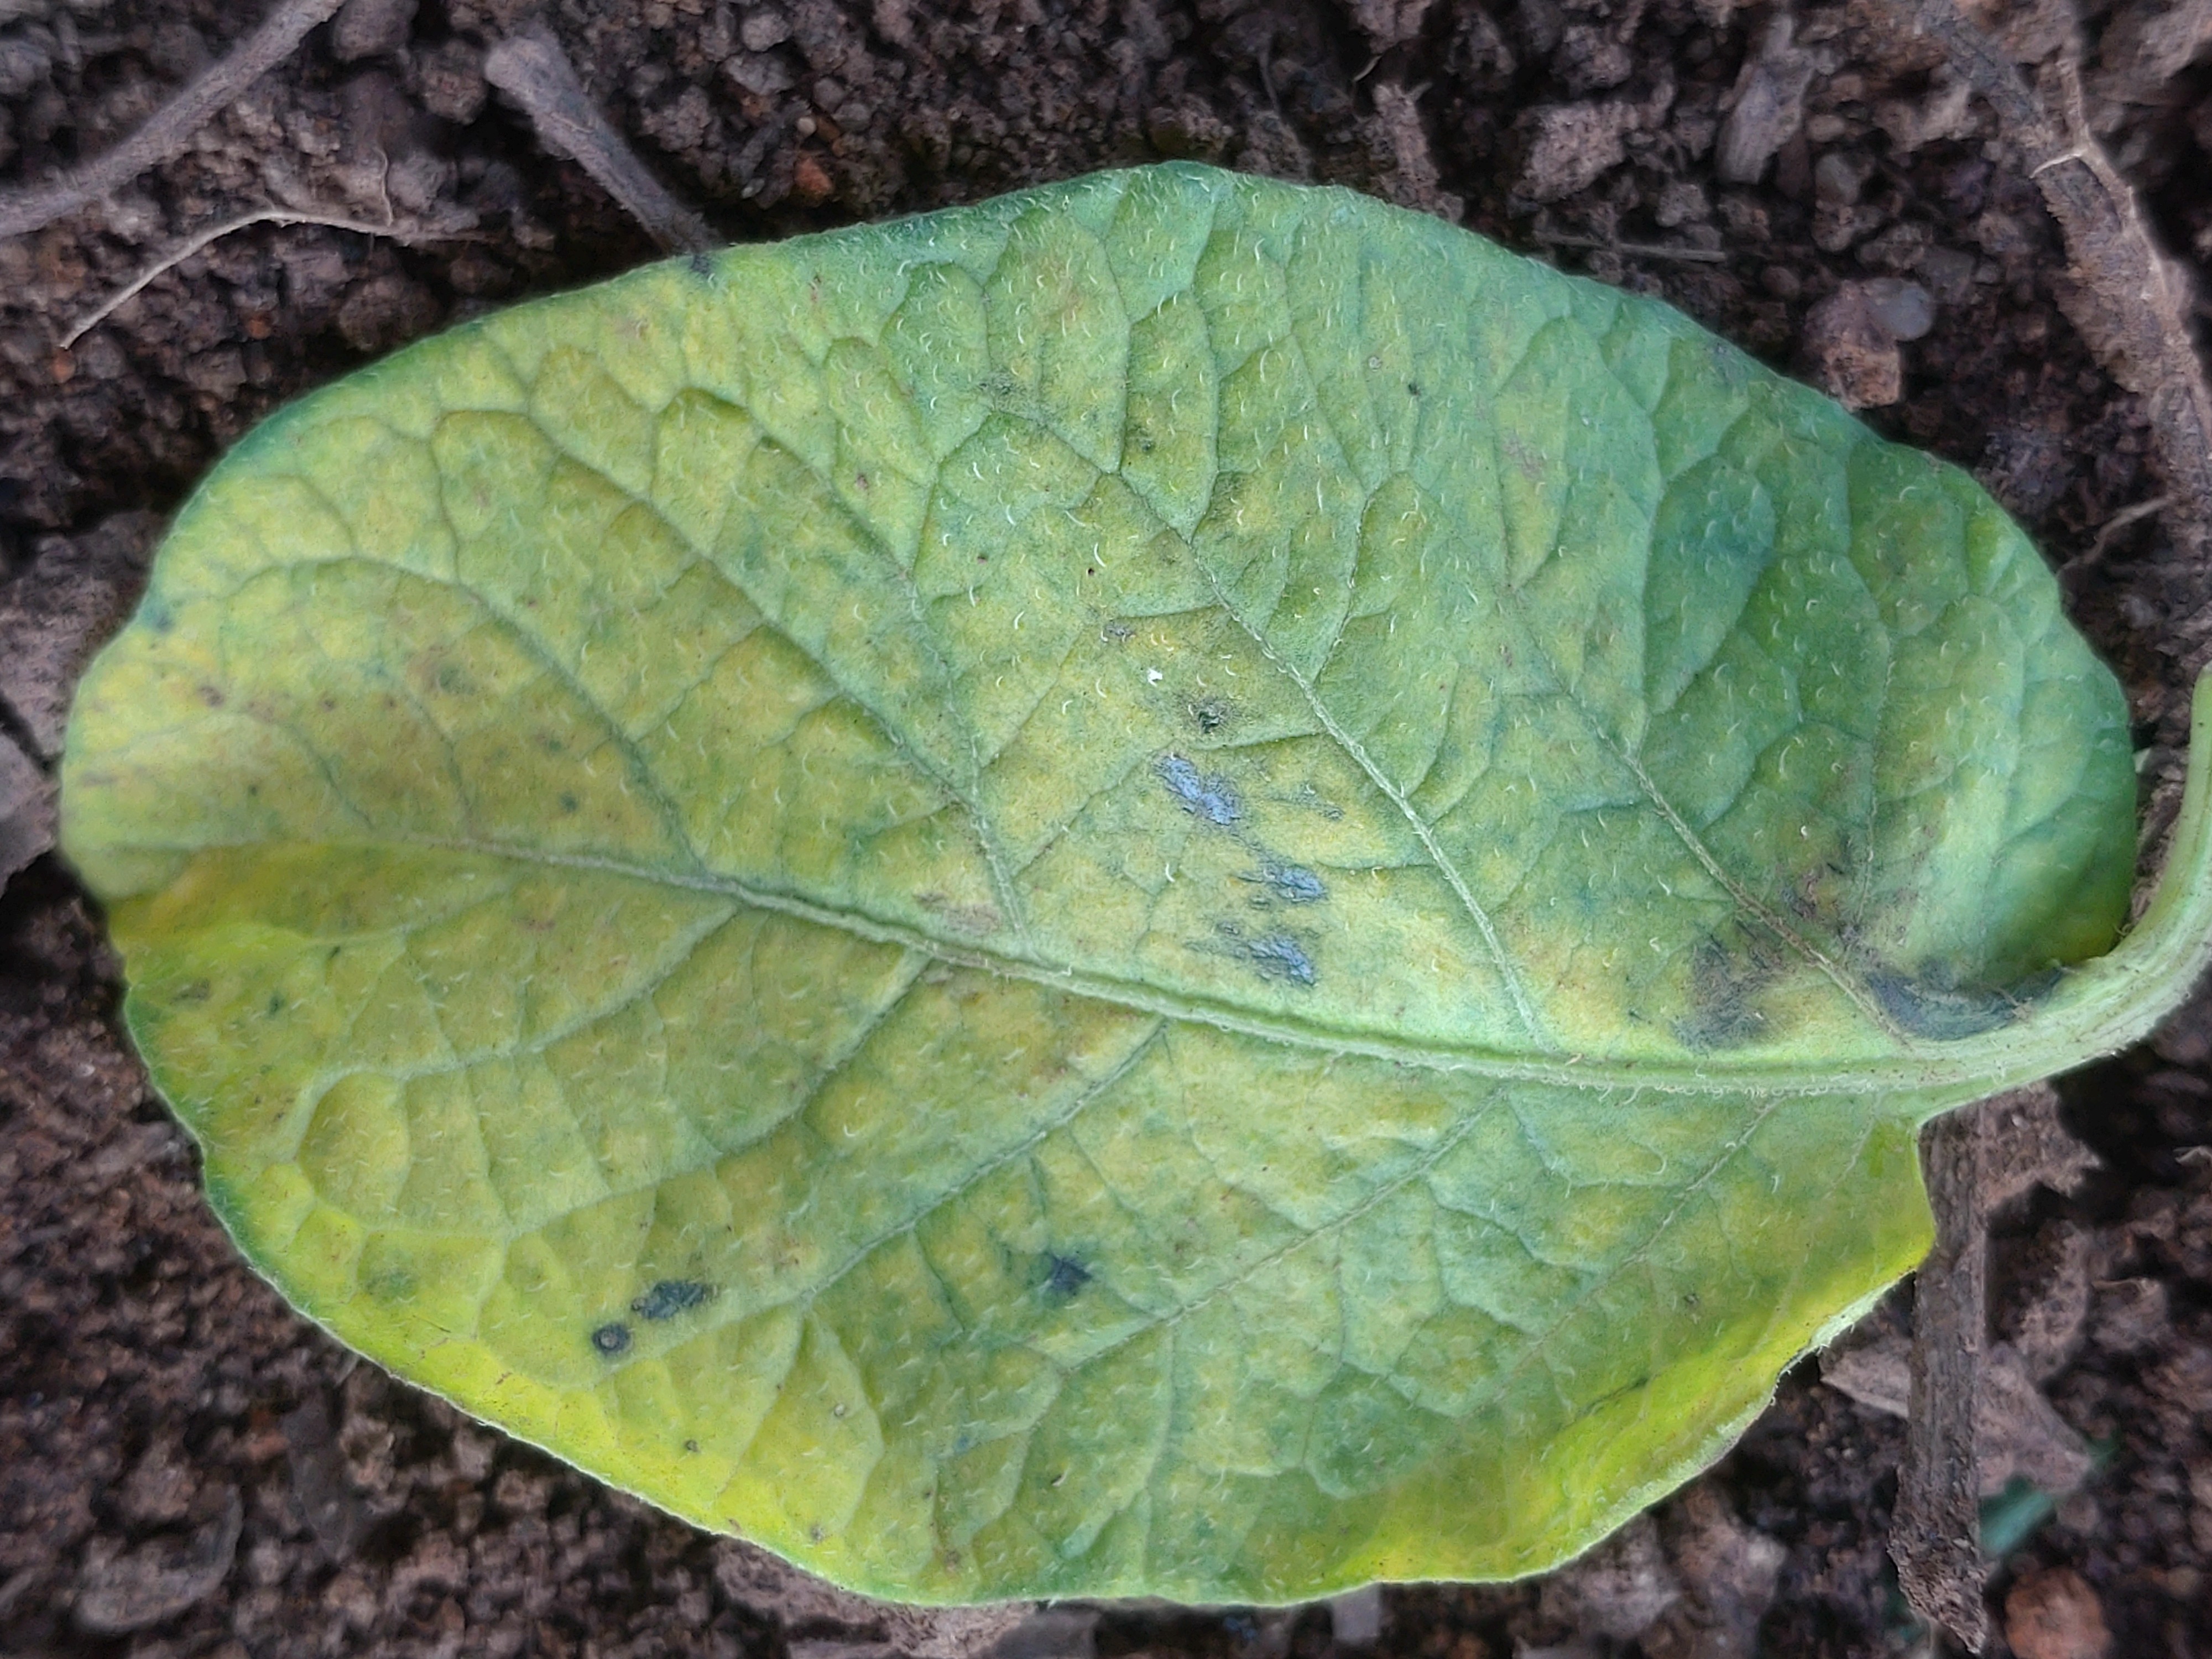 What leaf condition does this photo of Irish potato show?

late blight
